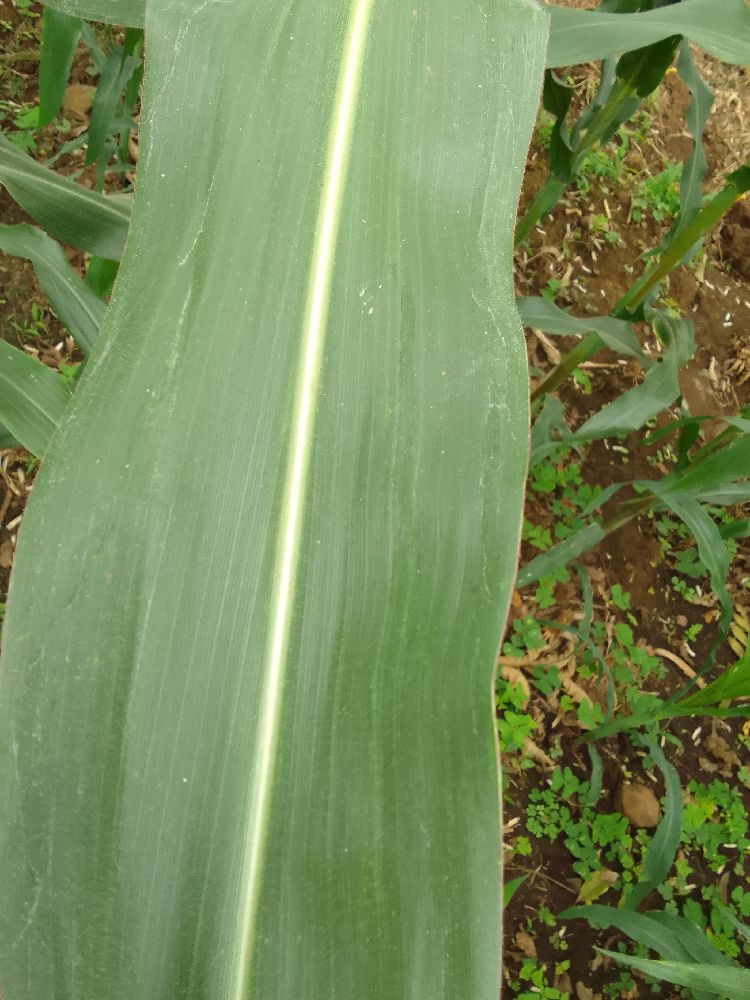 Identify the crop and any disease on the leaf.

maize, healthy
